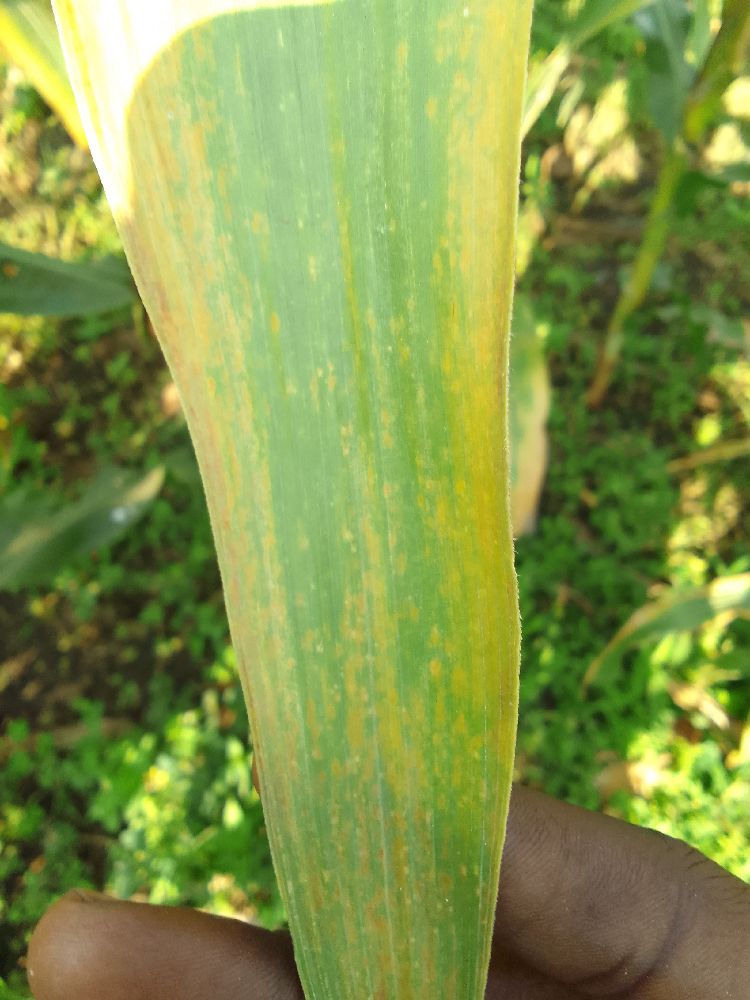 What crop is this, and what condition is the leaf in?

maize, maize lethal necrosis
